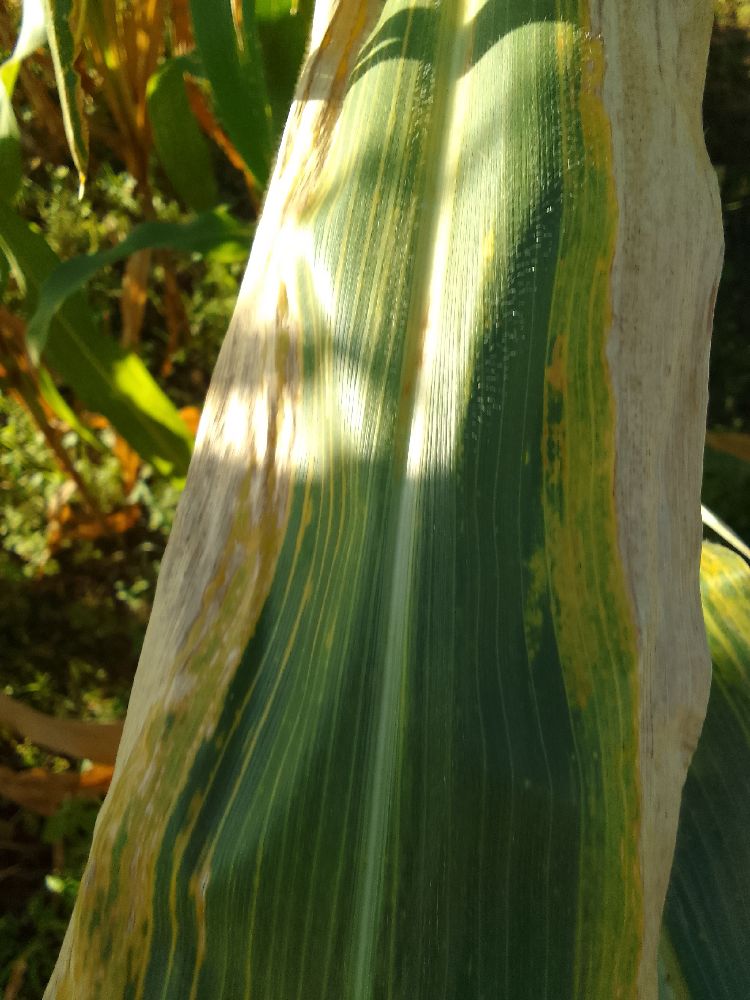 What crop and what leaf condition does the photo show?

maize, maize lethal necrosis
